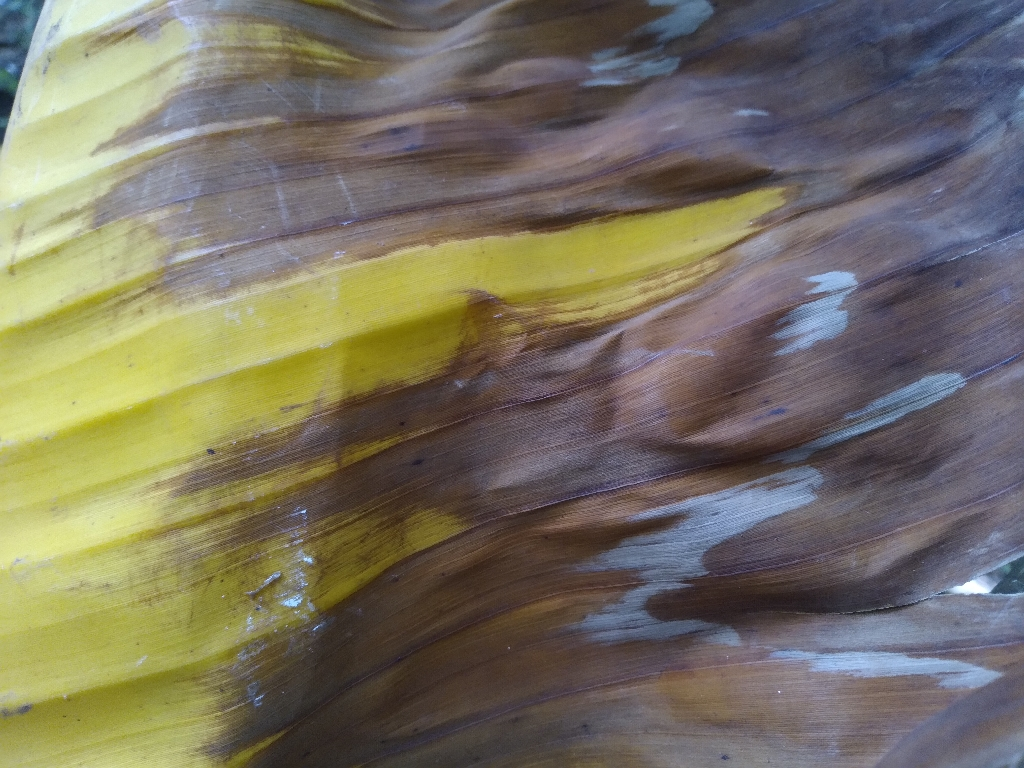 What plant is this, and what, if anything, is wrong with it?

banana, fusarium wilt race 1
